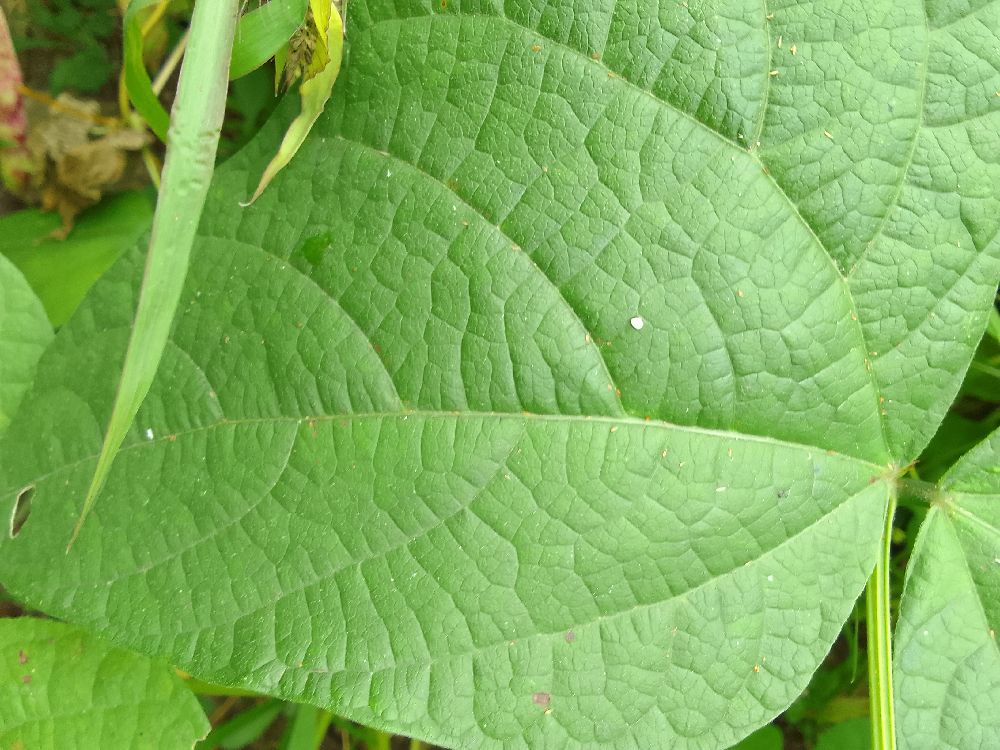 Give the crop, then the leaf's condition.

common bean, healthy
